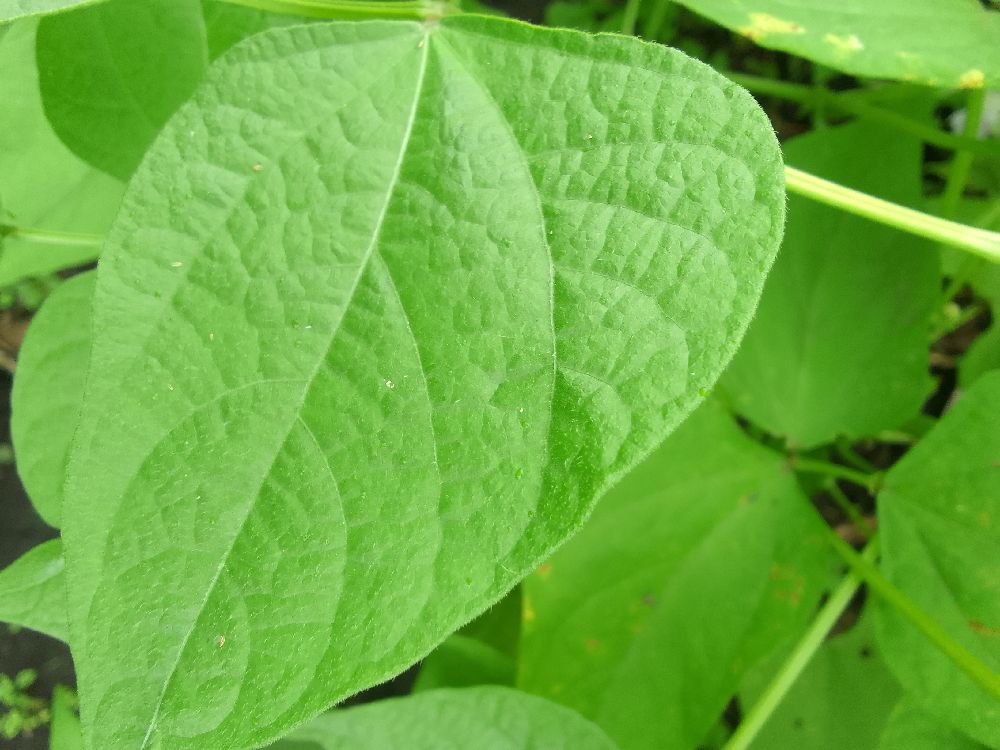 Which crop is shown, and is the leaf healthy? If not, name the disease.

common bean, healthy
